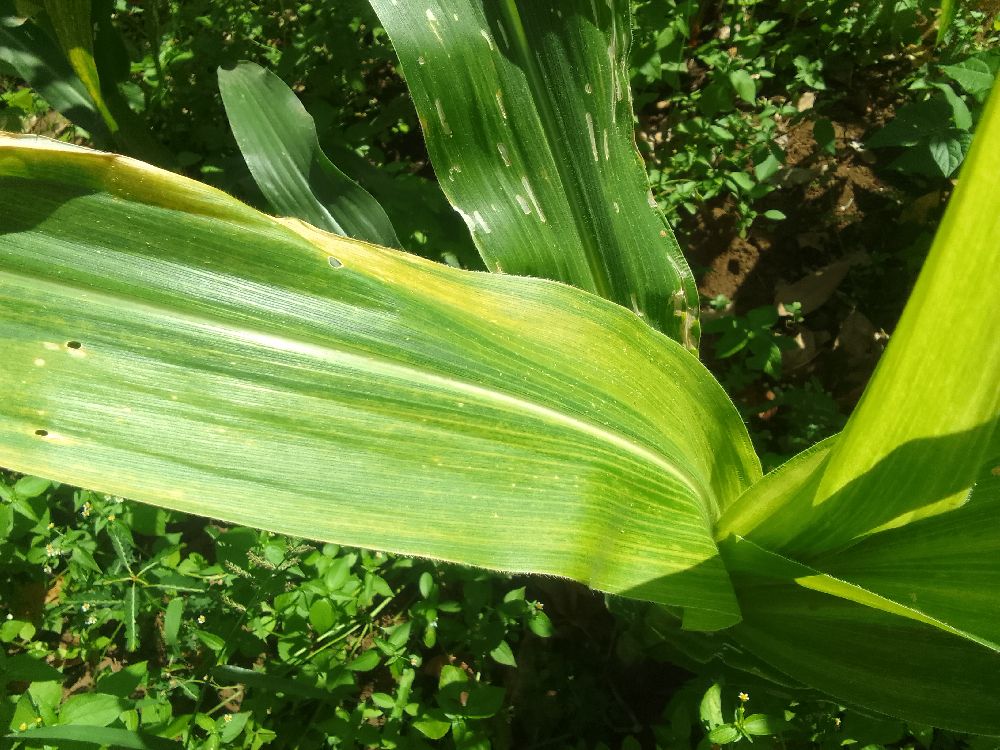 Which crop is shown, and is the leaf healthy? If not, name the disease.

maize, maize lethal necrosis
